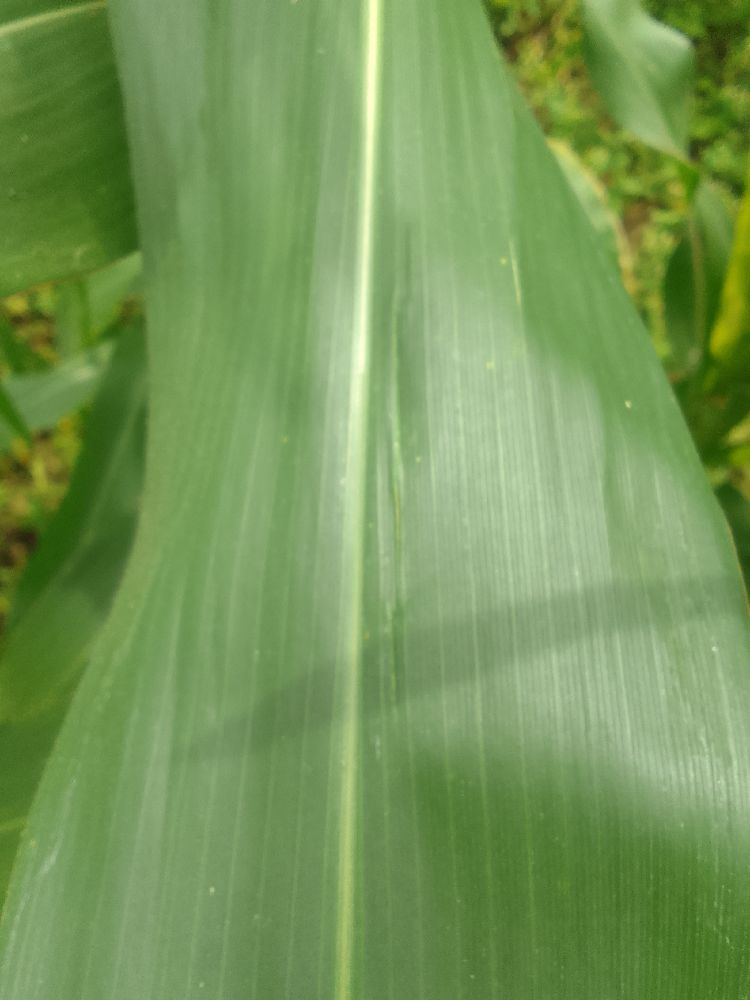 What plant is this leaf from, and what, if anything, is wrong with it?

maize, healthy
